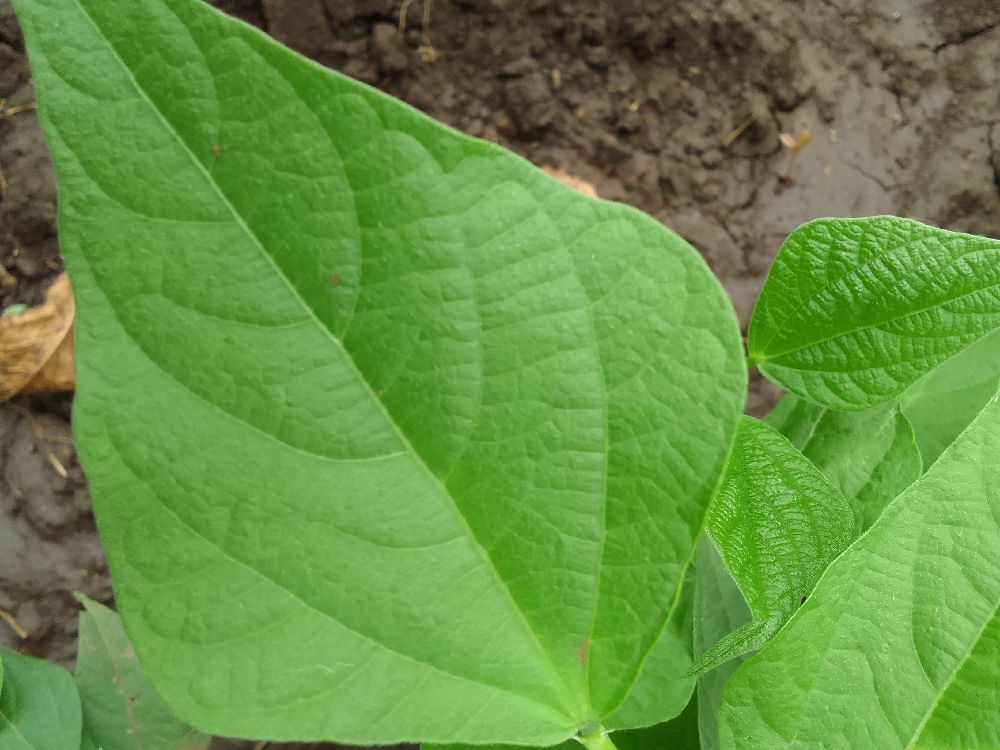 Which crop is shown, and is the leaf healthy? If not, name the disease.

common bean, healthy
